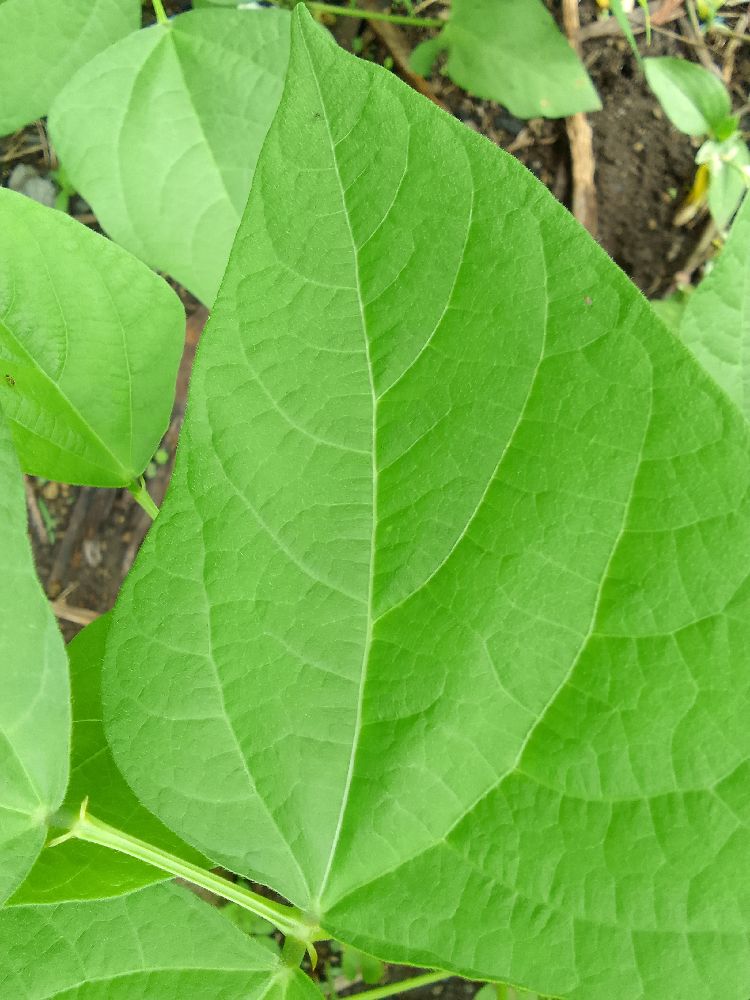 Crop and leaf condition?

common bean, healthy
